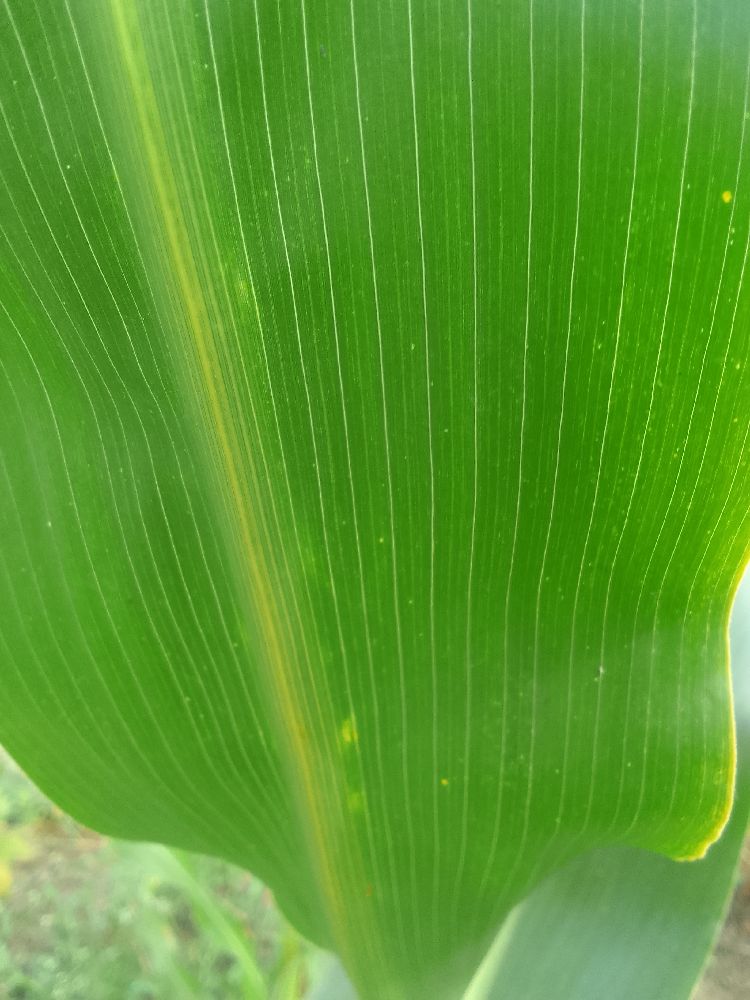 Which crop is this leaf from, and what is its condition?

maize, healthy
